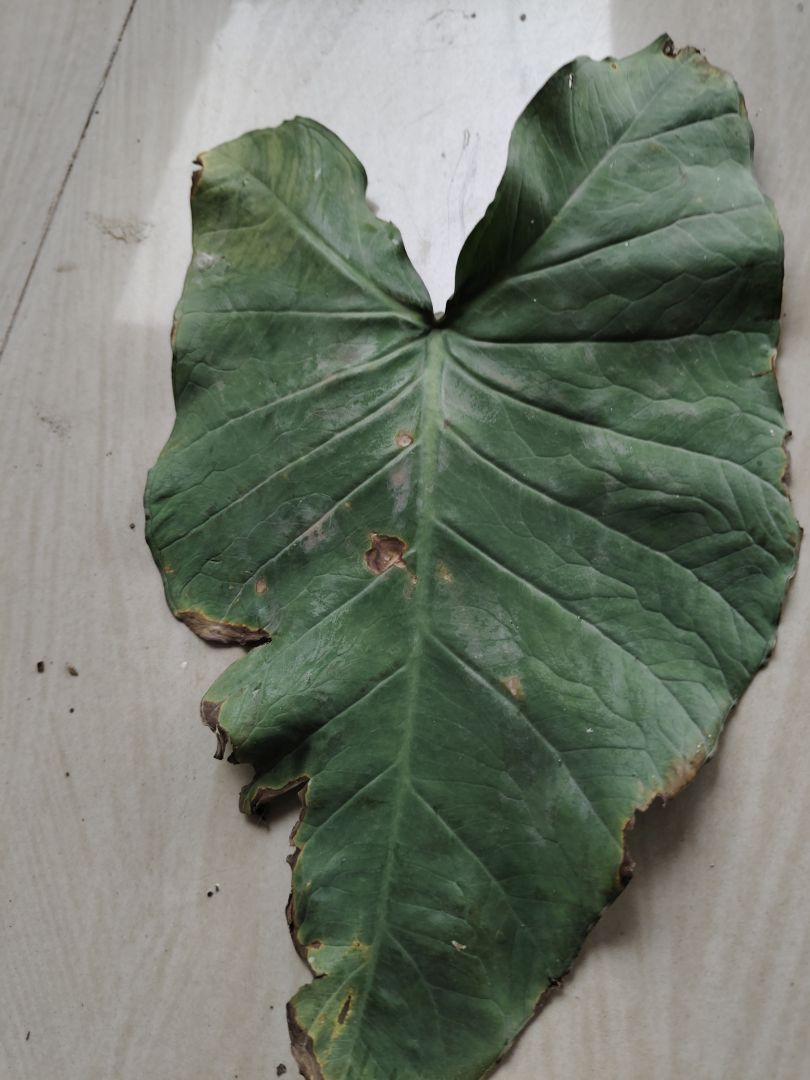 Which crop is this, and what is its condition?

taro, leaf blight
